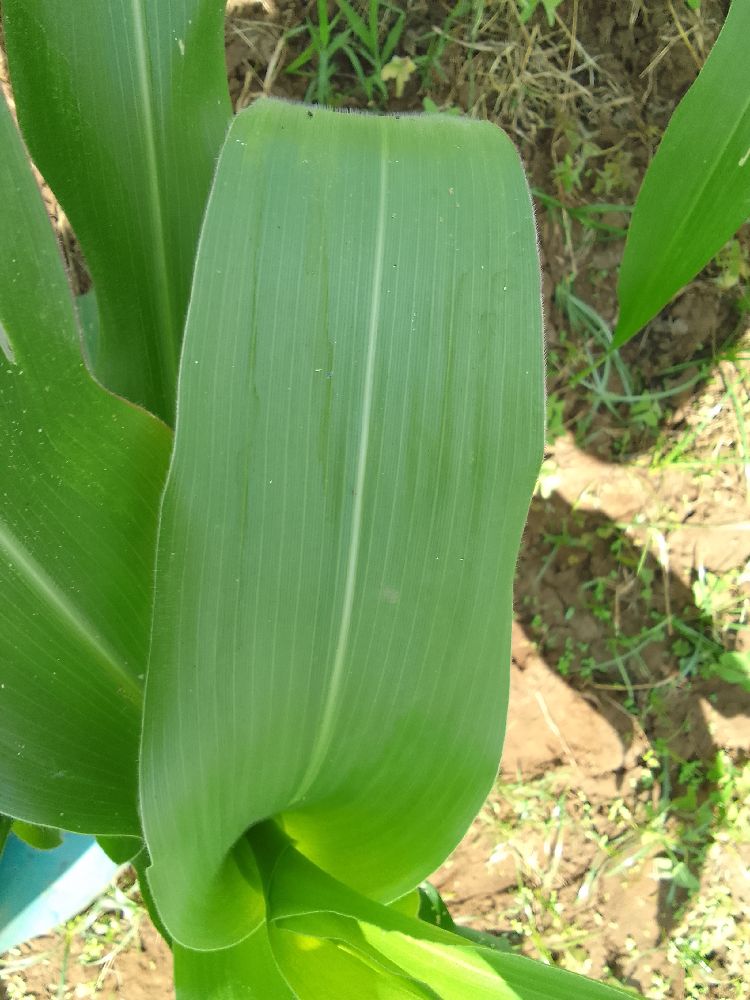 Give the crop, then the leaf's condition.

maize, healthy
